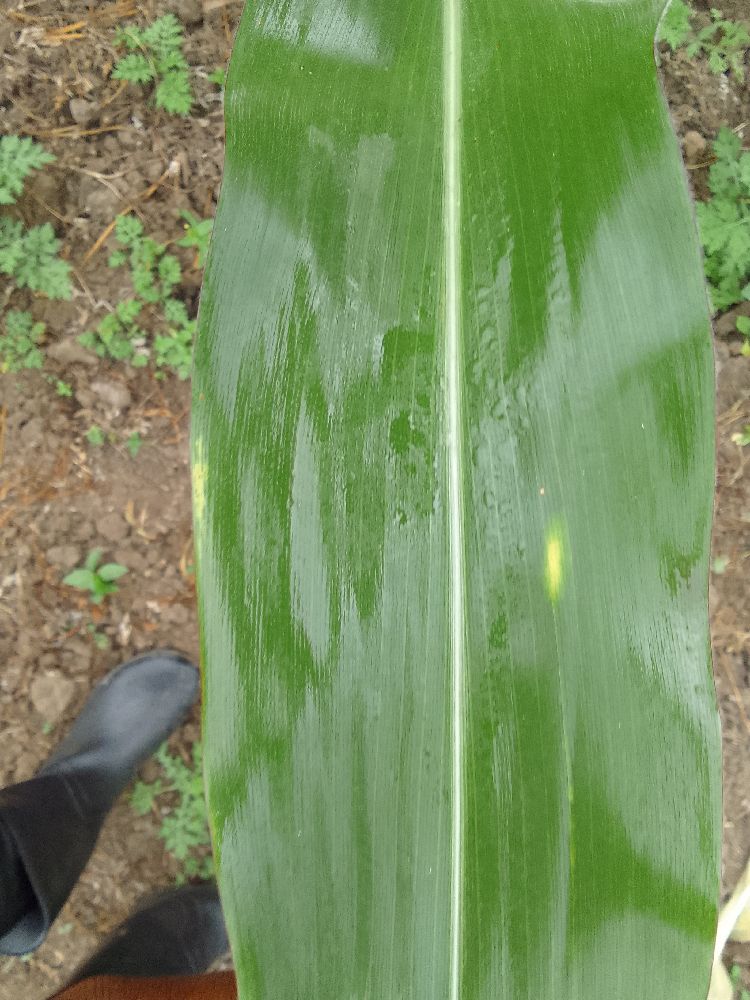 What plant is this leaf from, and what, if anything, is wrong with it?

maize, healthy
